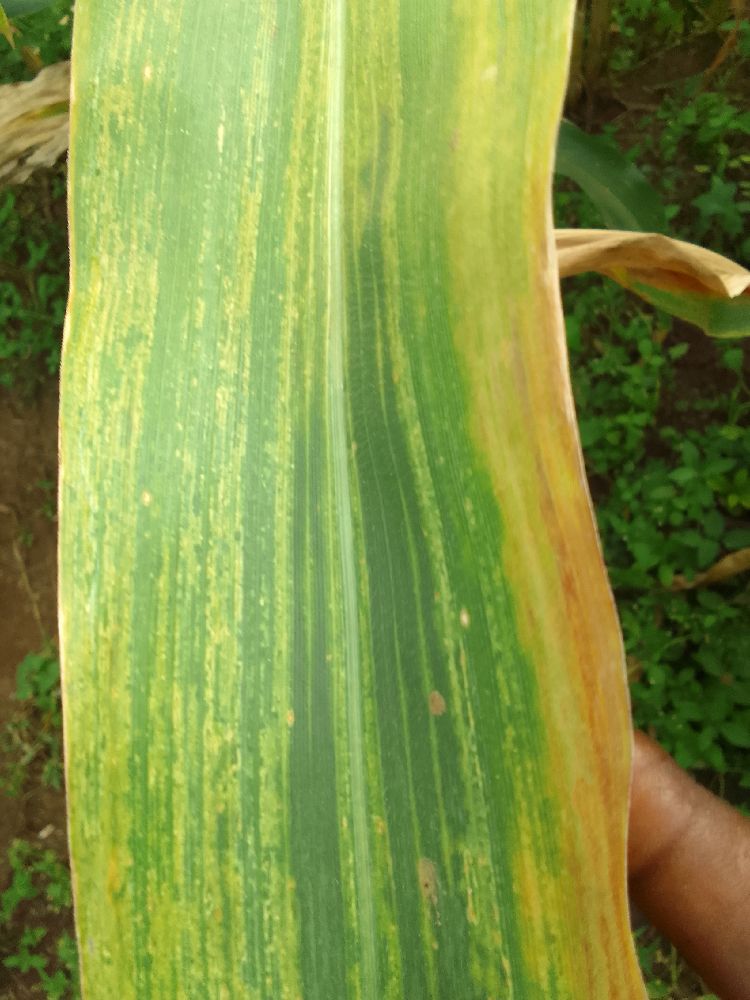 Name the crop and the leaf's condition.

maize, maize lethal necrosis
